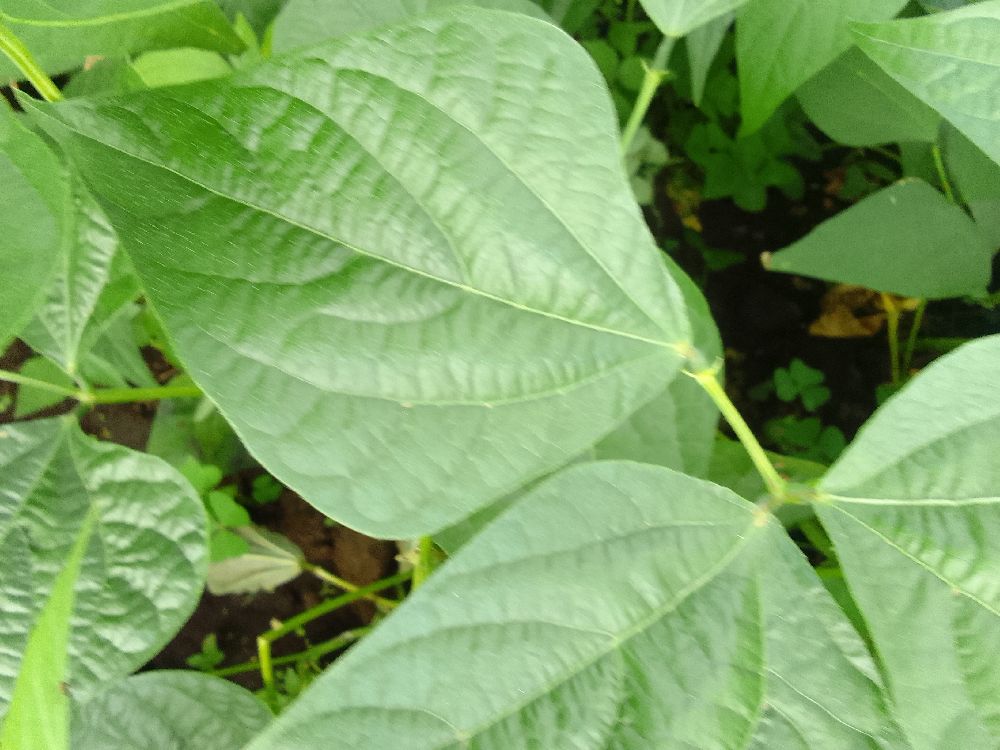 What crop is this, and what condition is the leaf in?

common bean, healthy
